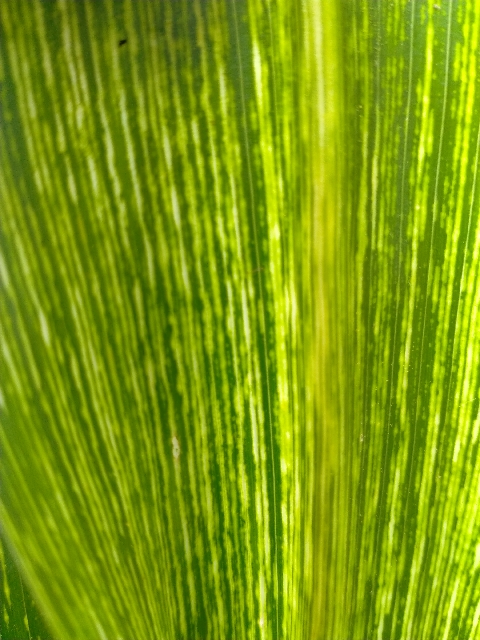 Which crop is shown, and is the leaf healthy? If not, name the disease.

maize, maize streak virus
